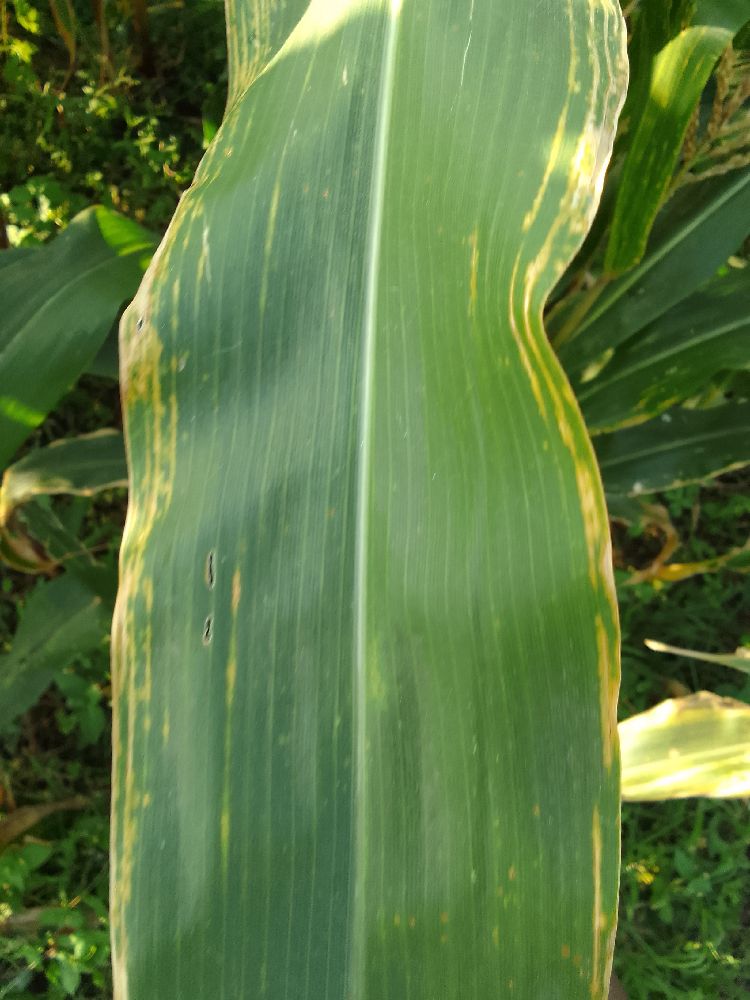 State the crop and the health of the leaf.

maize, maize lethal necrosis
